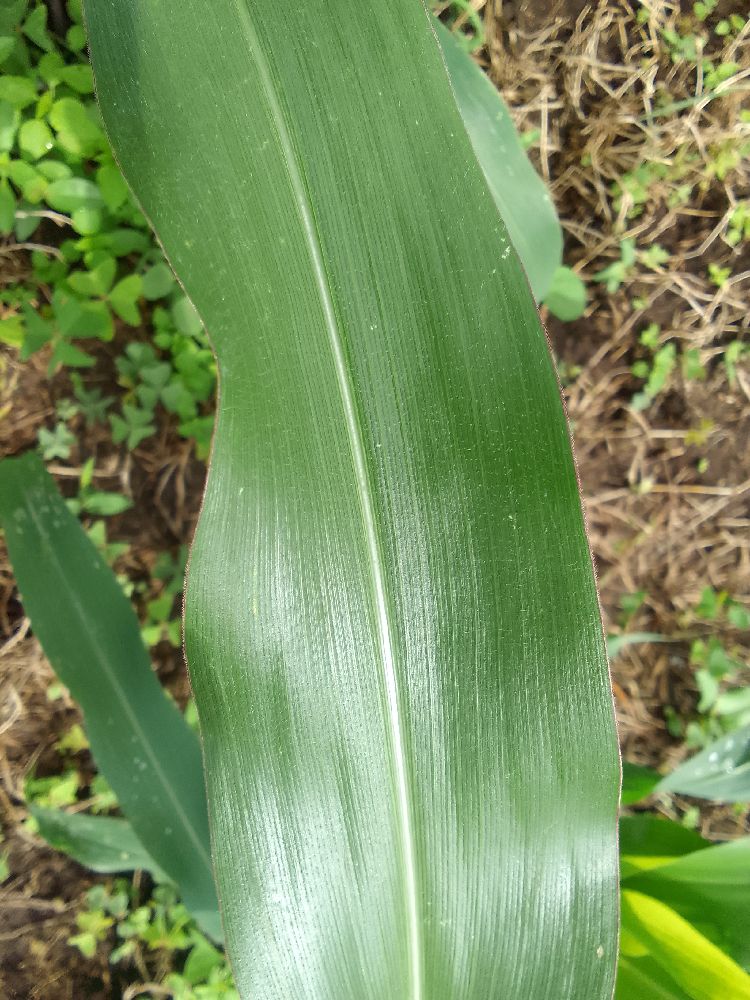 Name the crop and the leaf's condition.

maize, healthy
